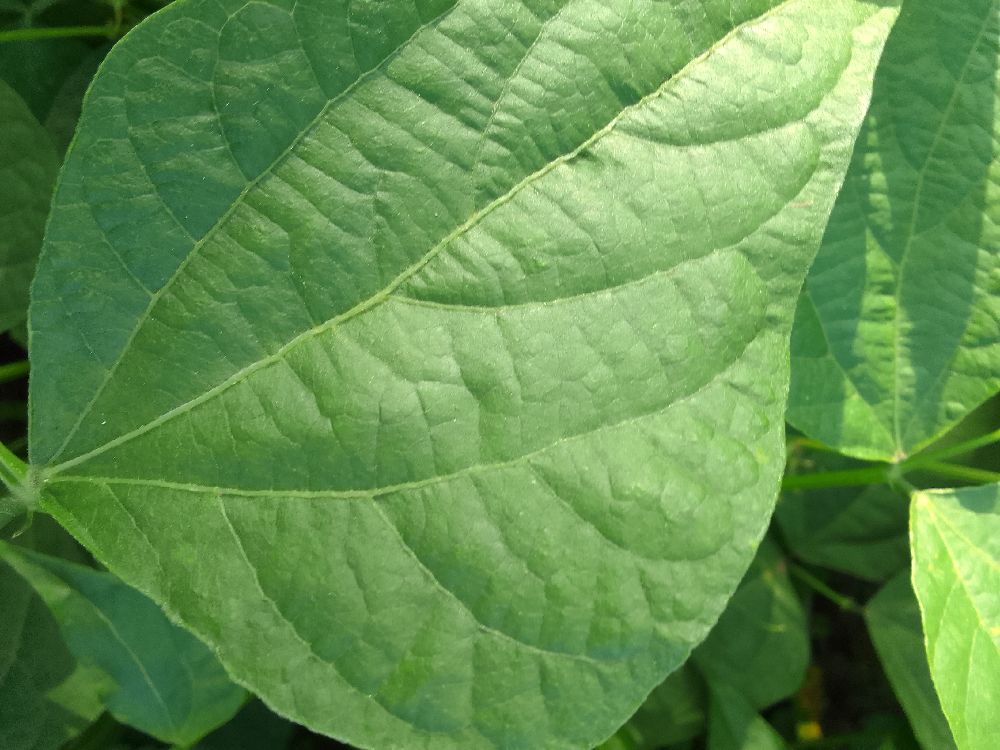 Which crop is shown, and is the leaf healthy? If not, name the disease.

common bean, healthy
